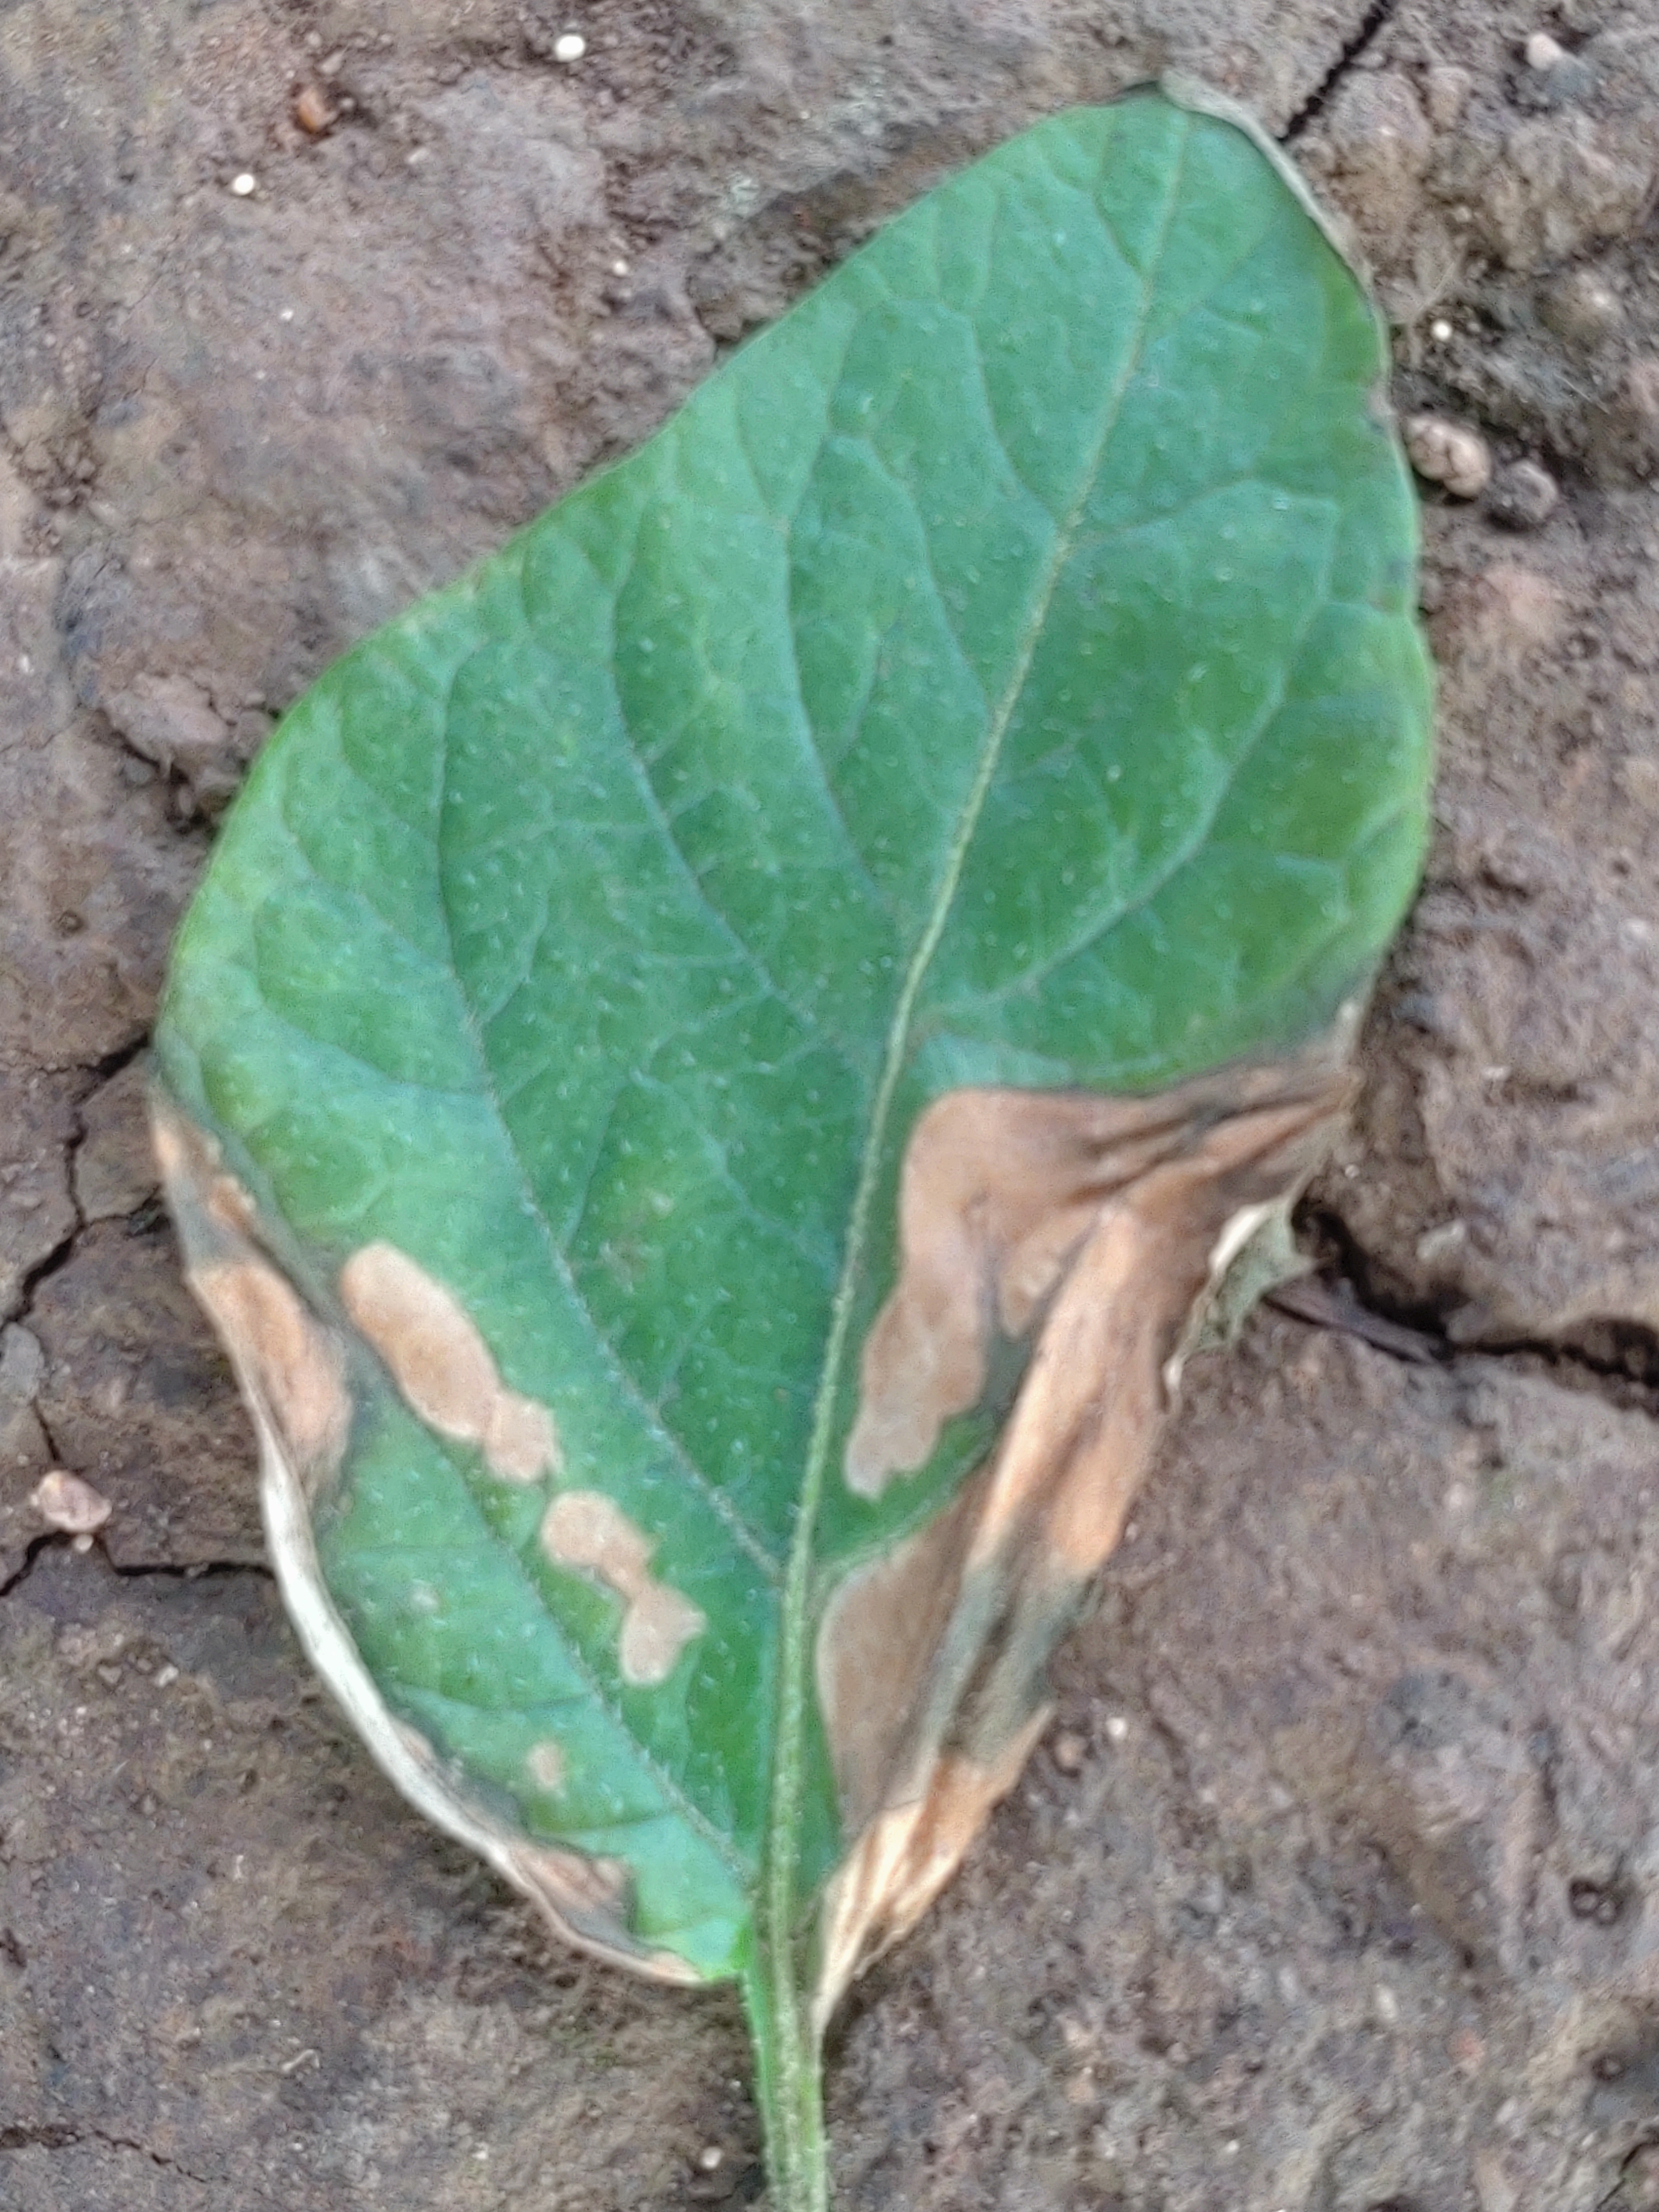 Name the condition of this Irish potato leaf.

early blight
